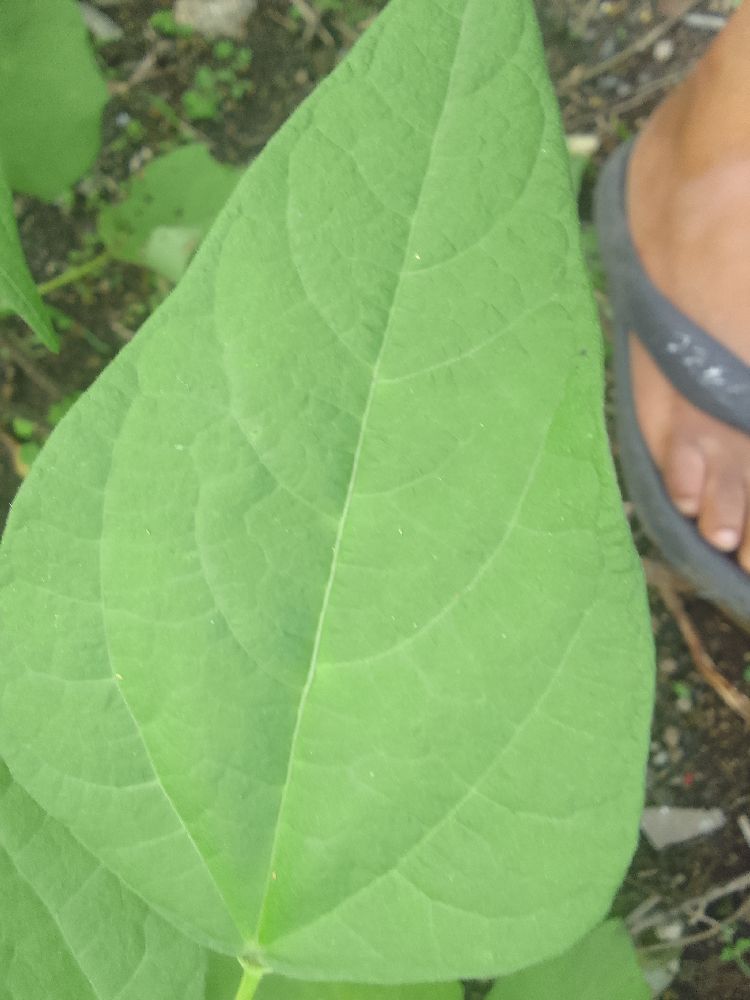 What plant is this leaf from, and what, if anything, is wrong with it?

common bean, healthy
